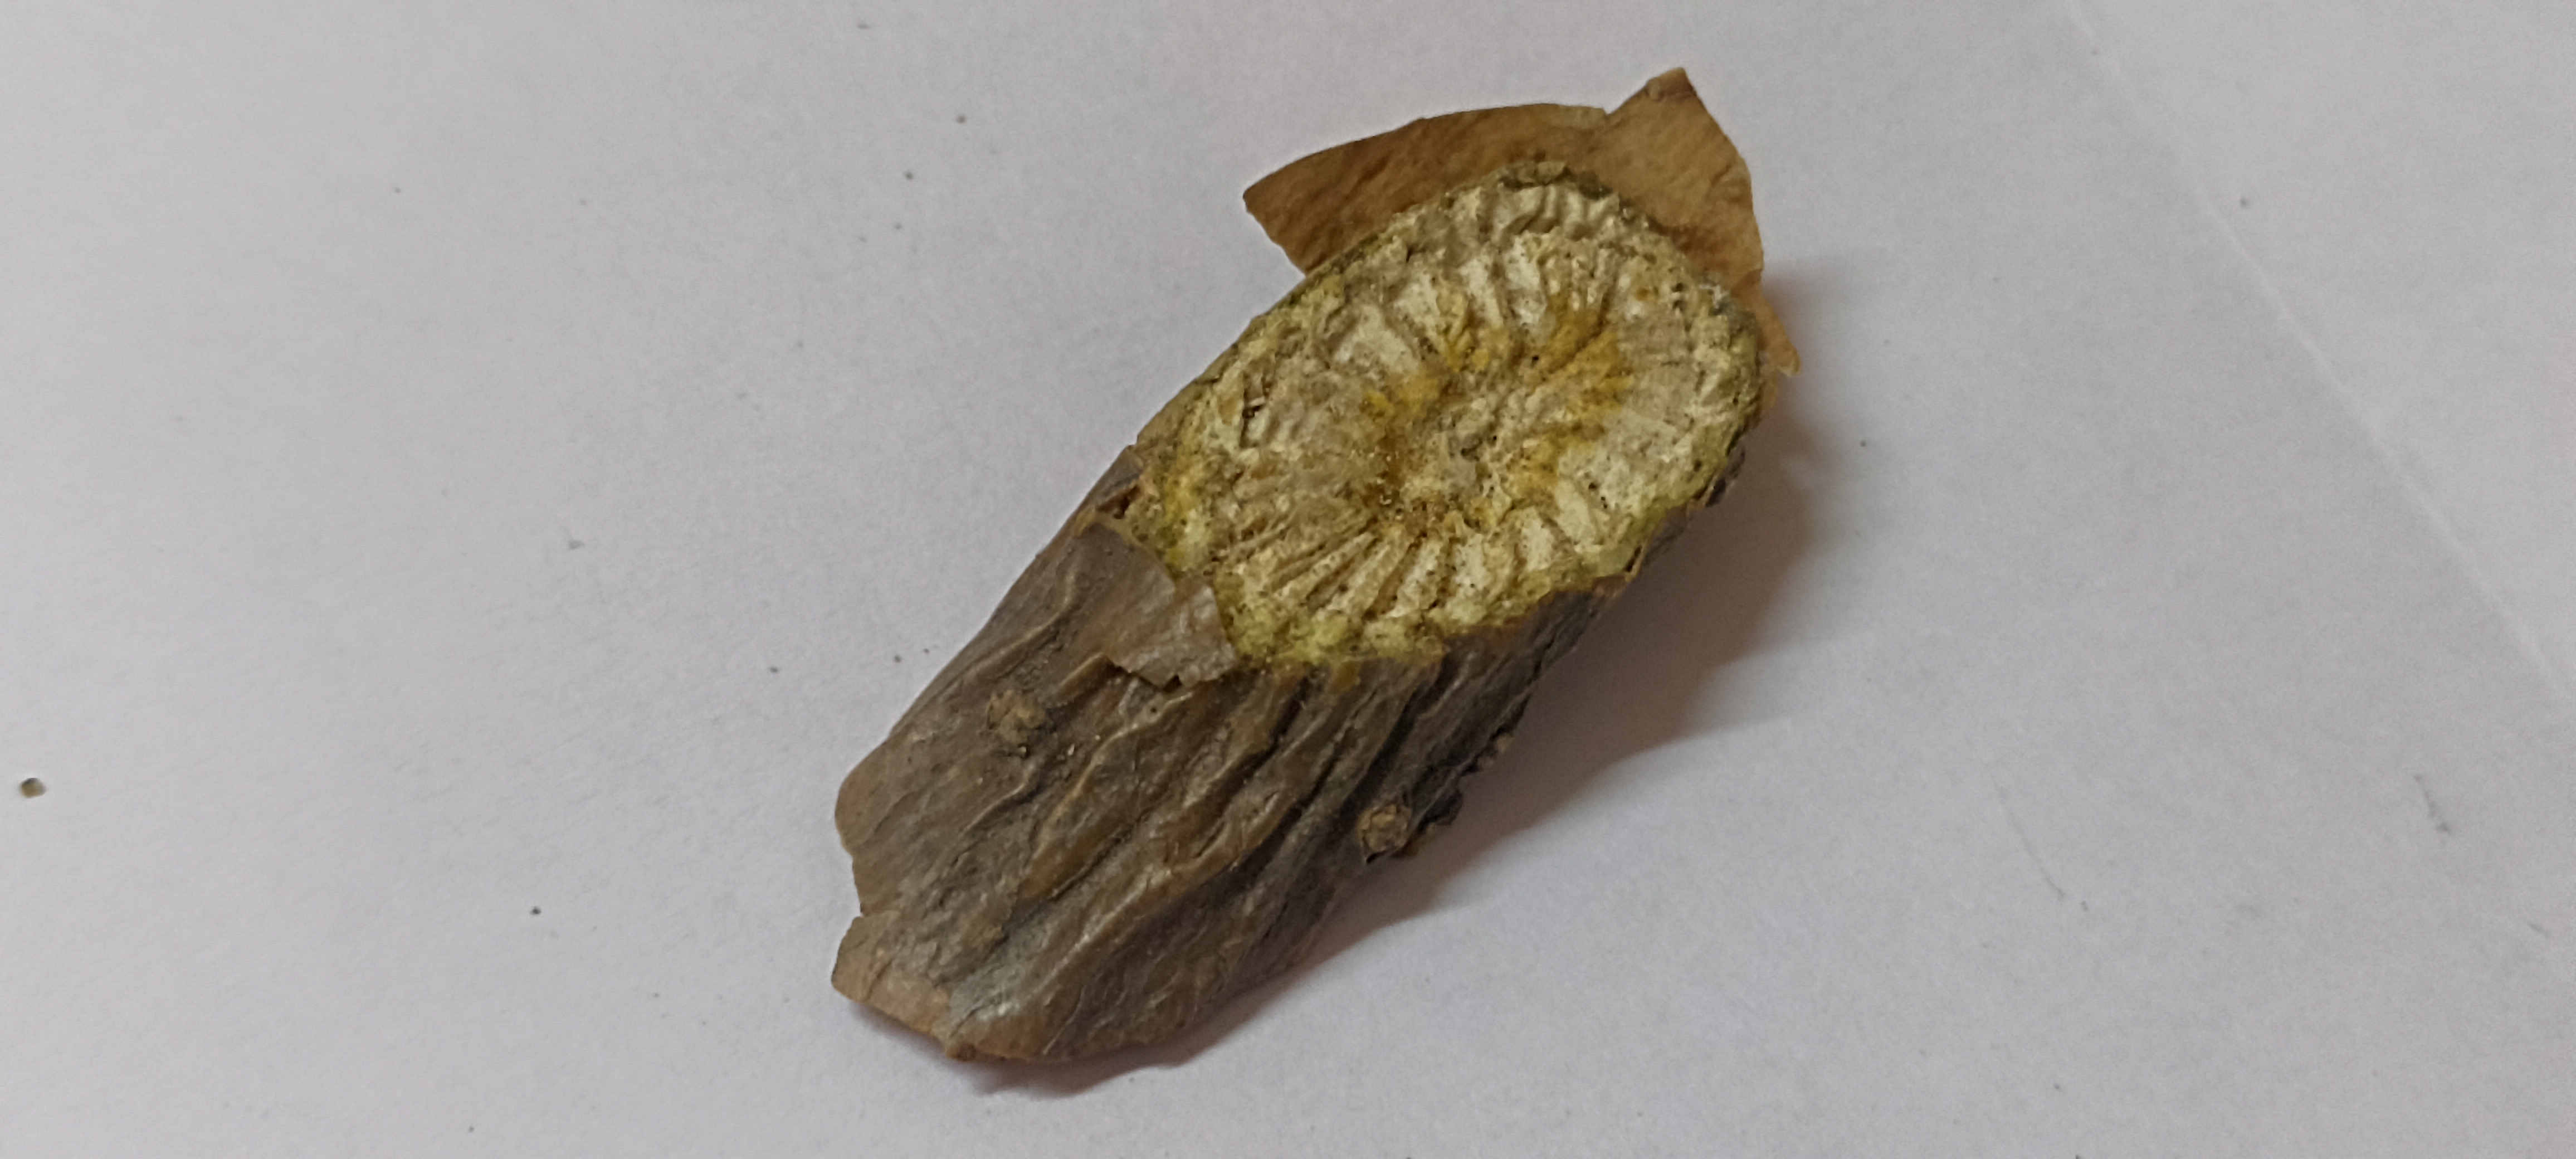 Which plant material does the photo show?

gulvel
